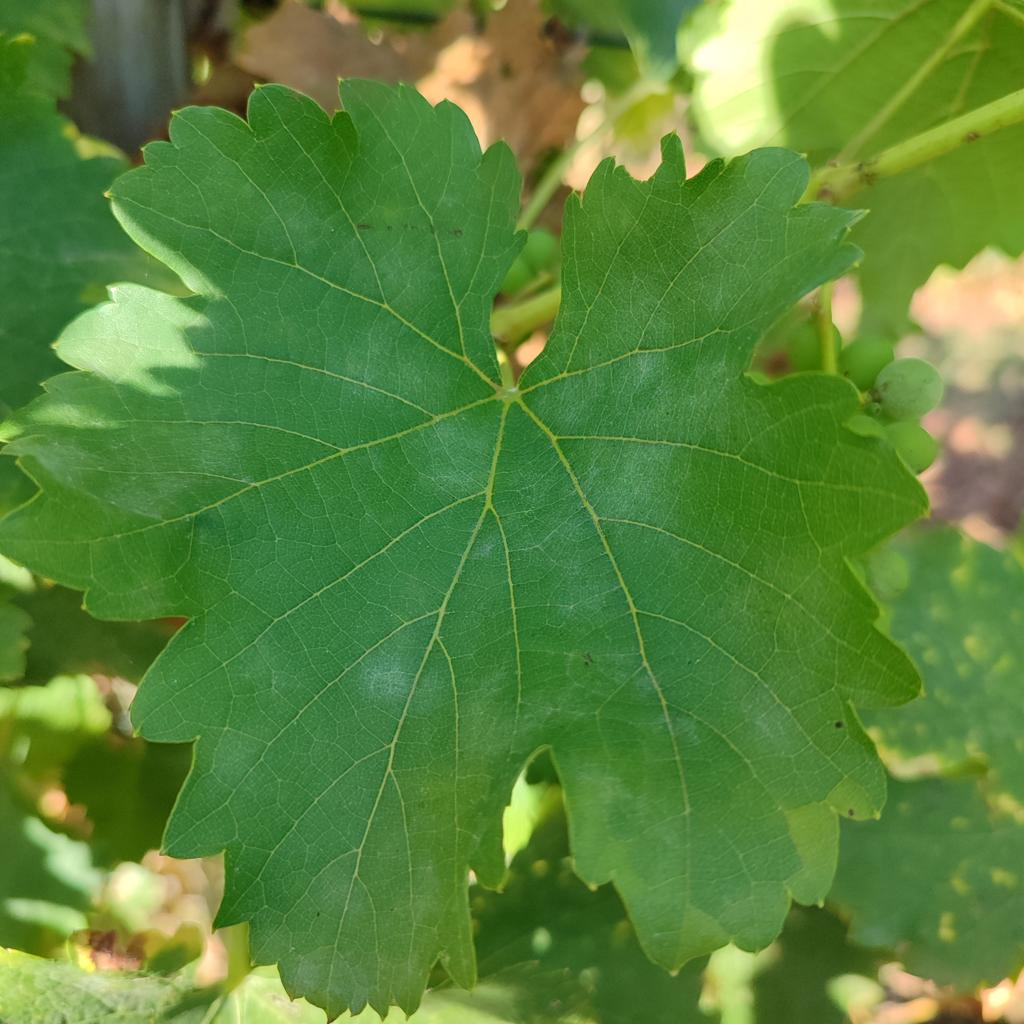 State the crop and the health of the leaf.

grapevine, powdery mildew
